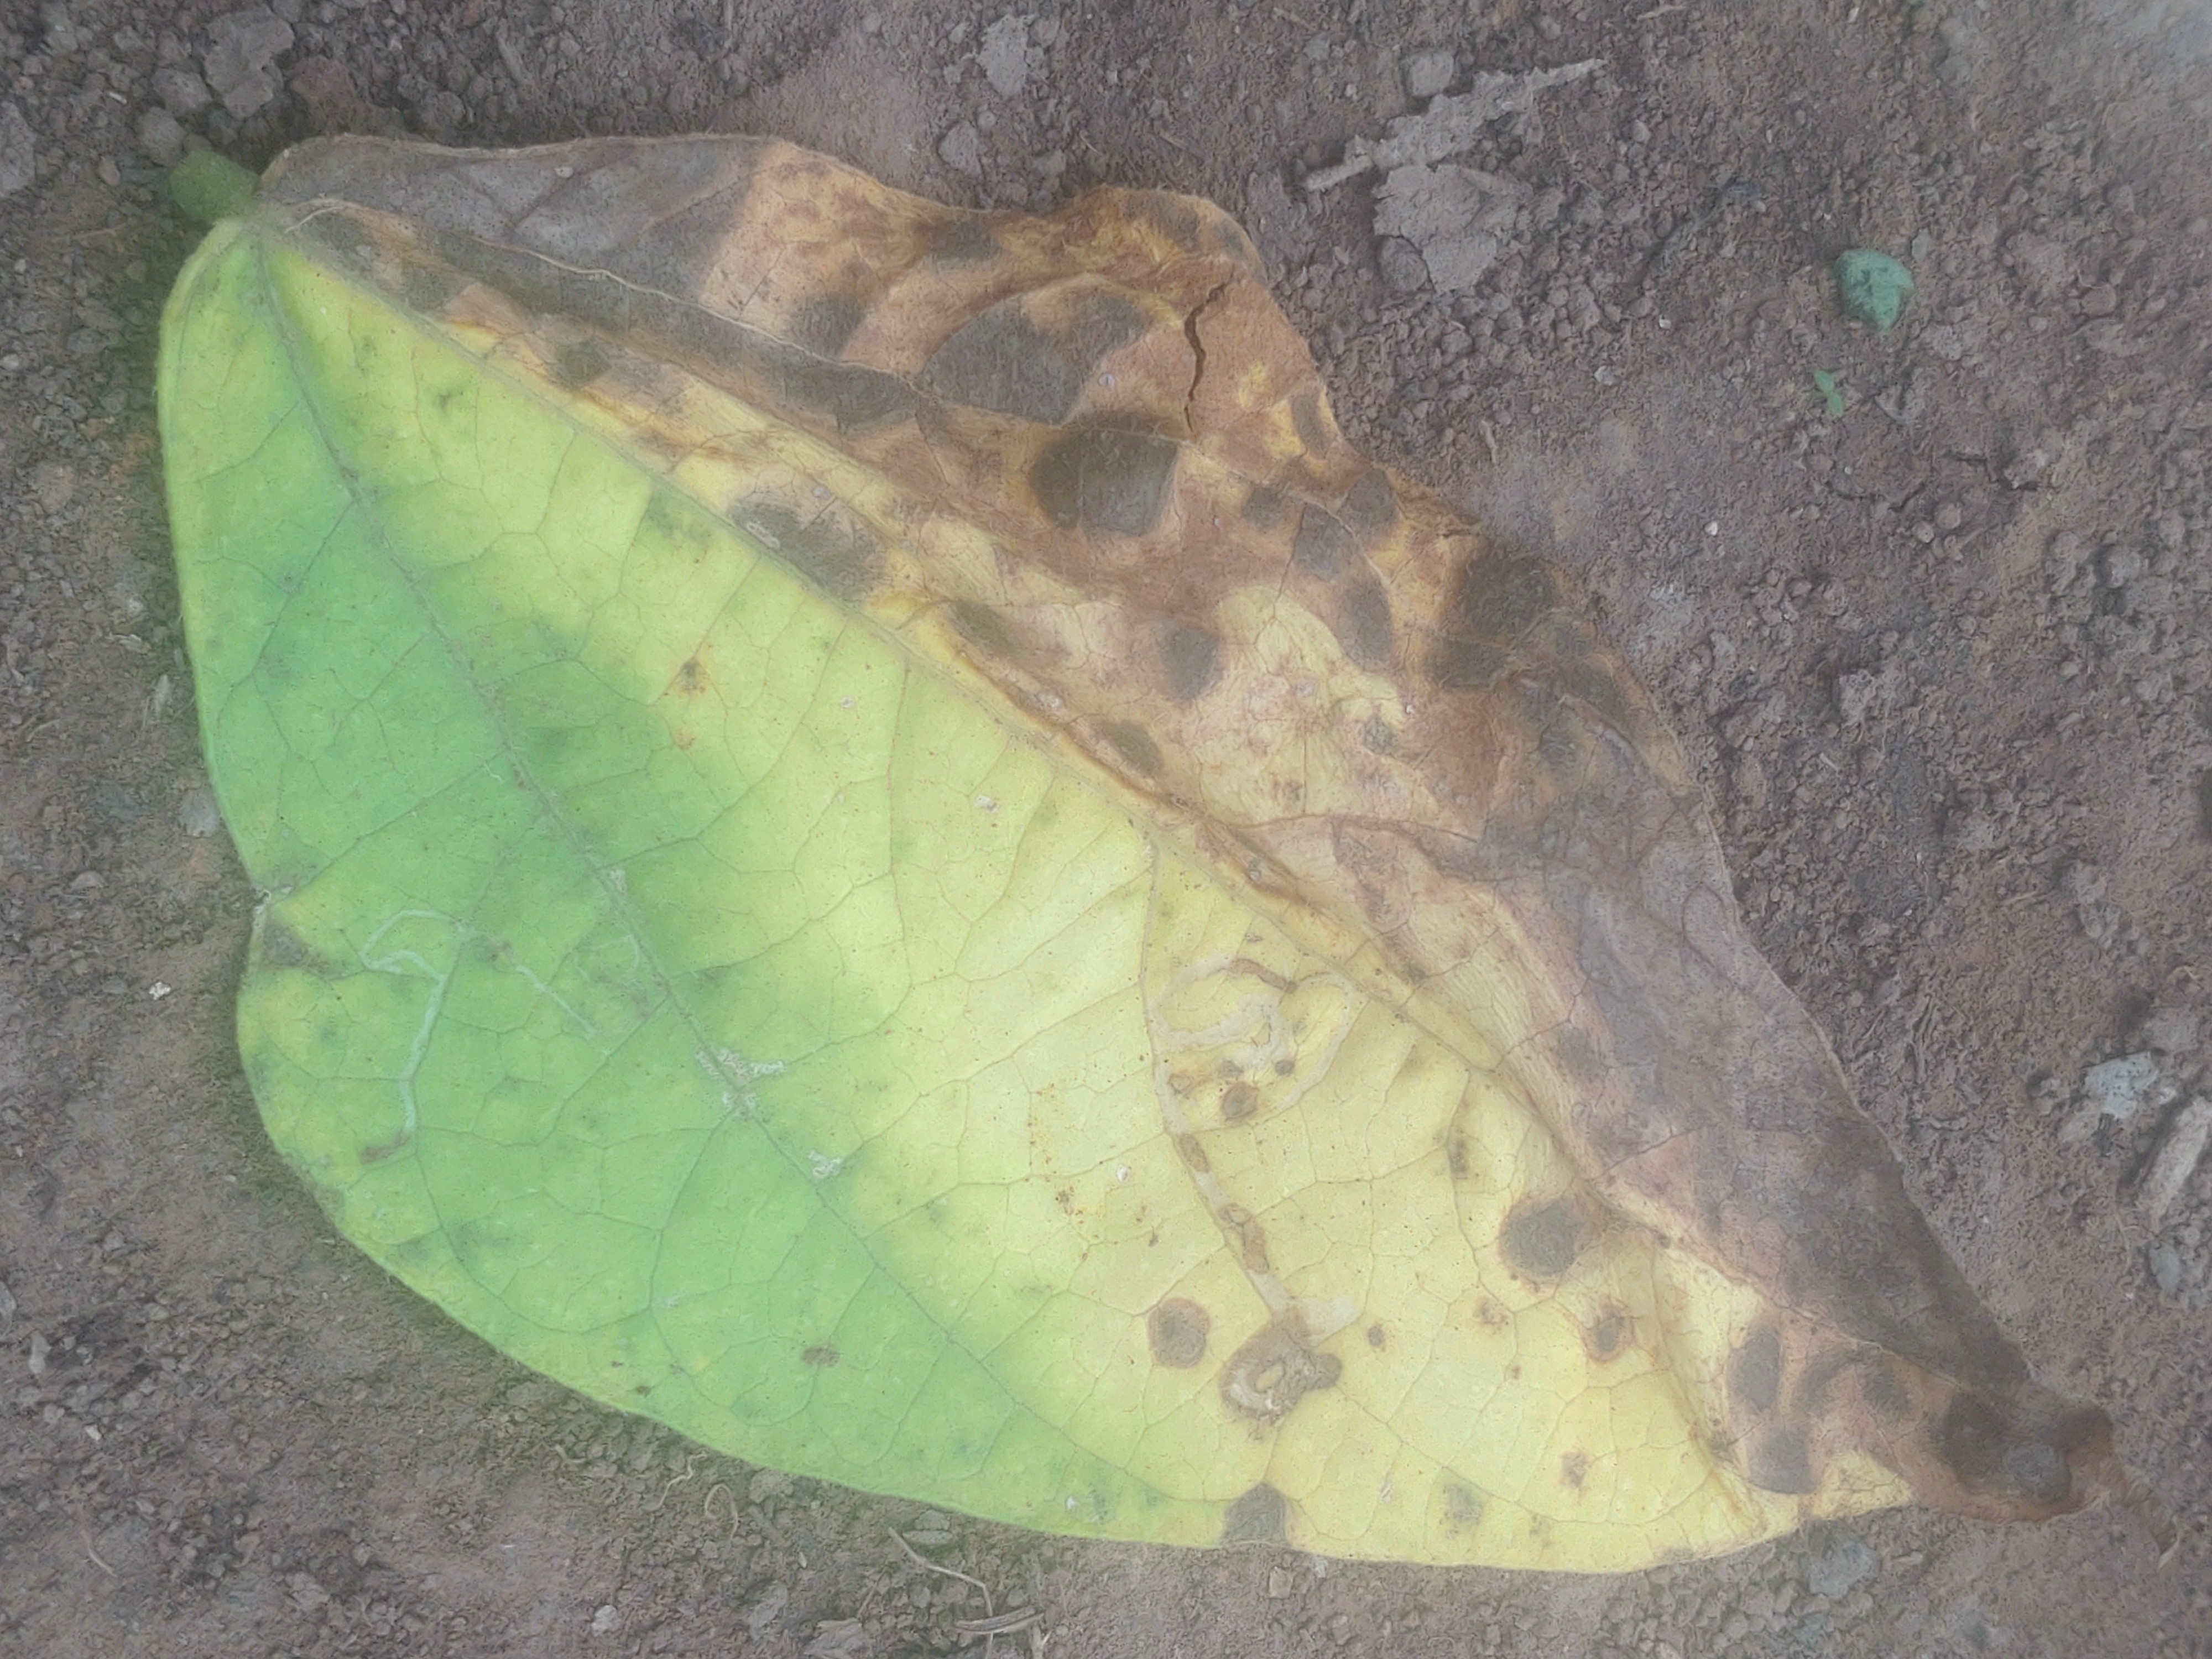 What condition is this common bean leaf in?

anthracnose
